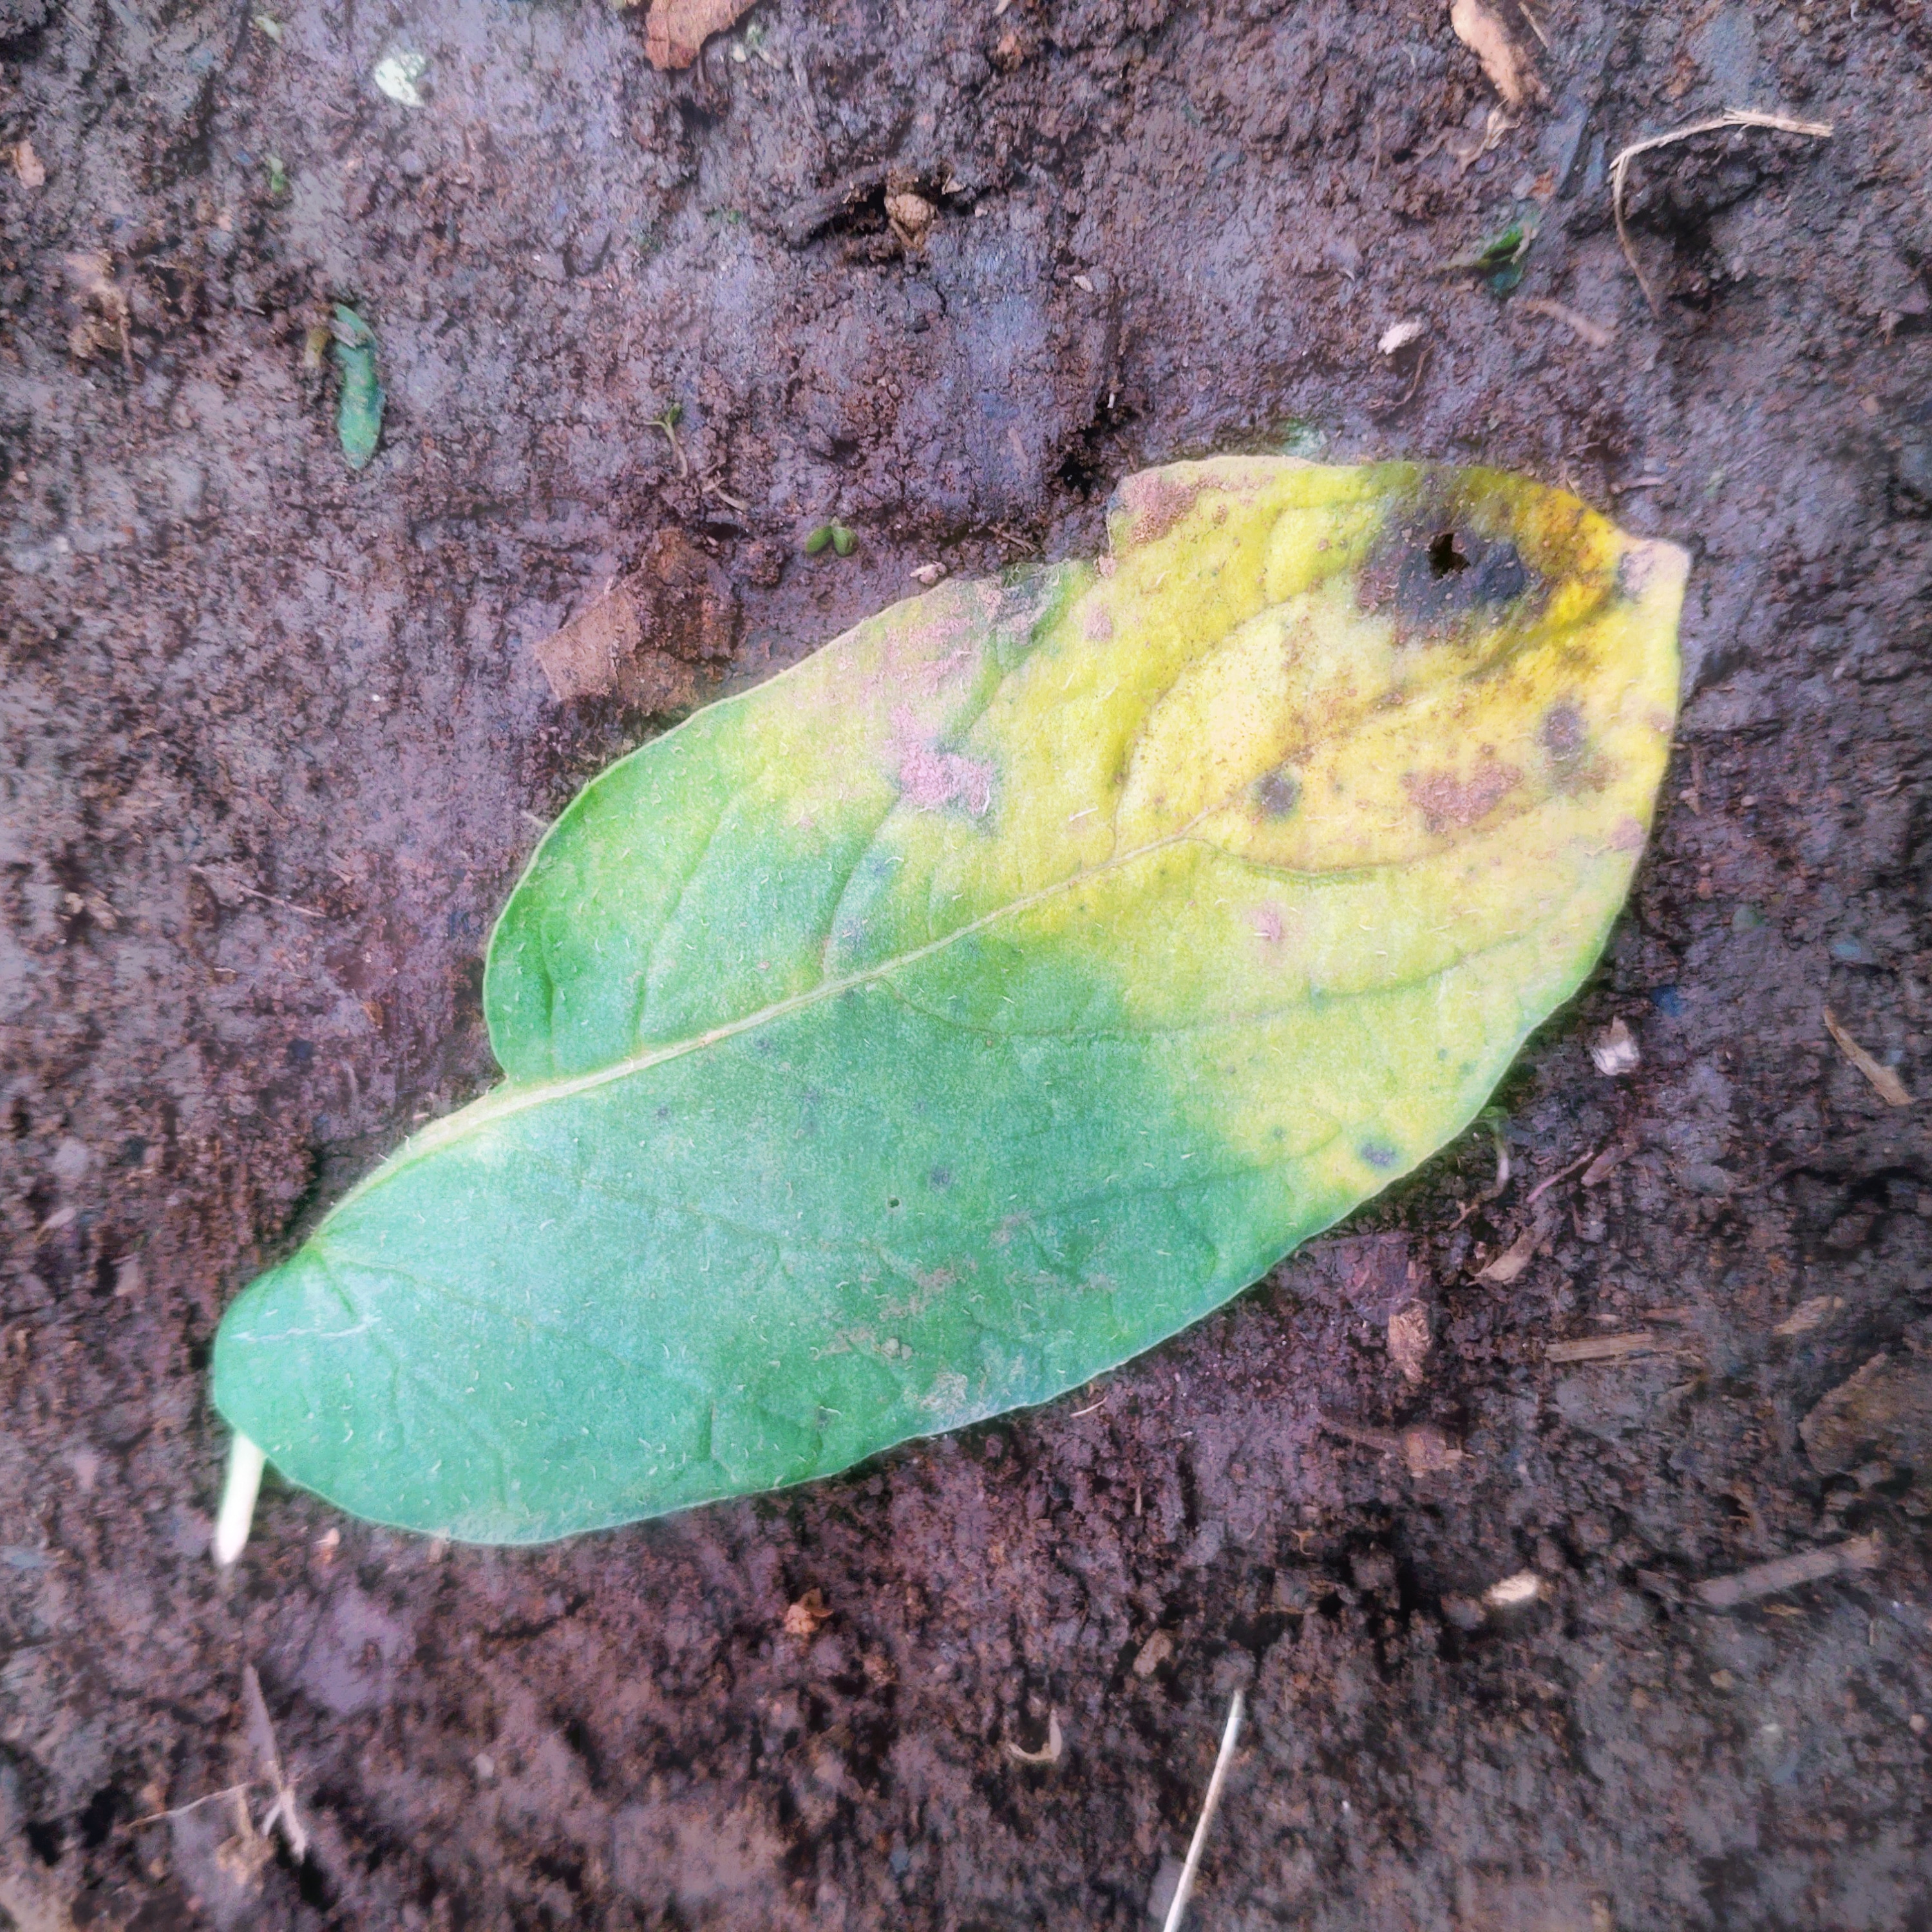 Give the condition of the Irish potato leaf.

late blight
